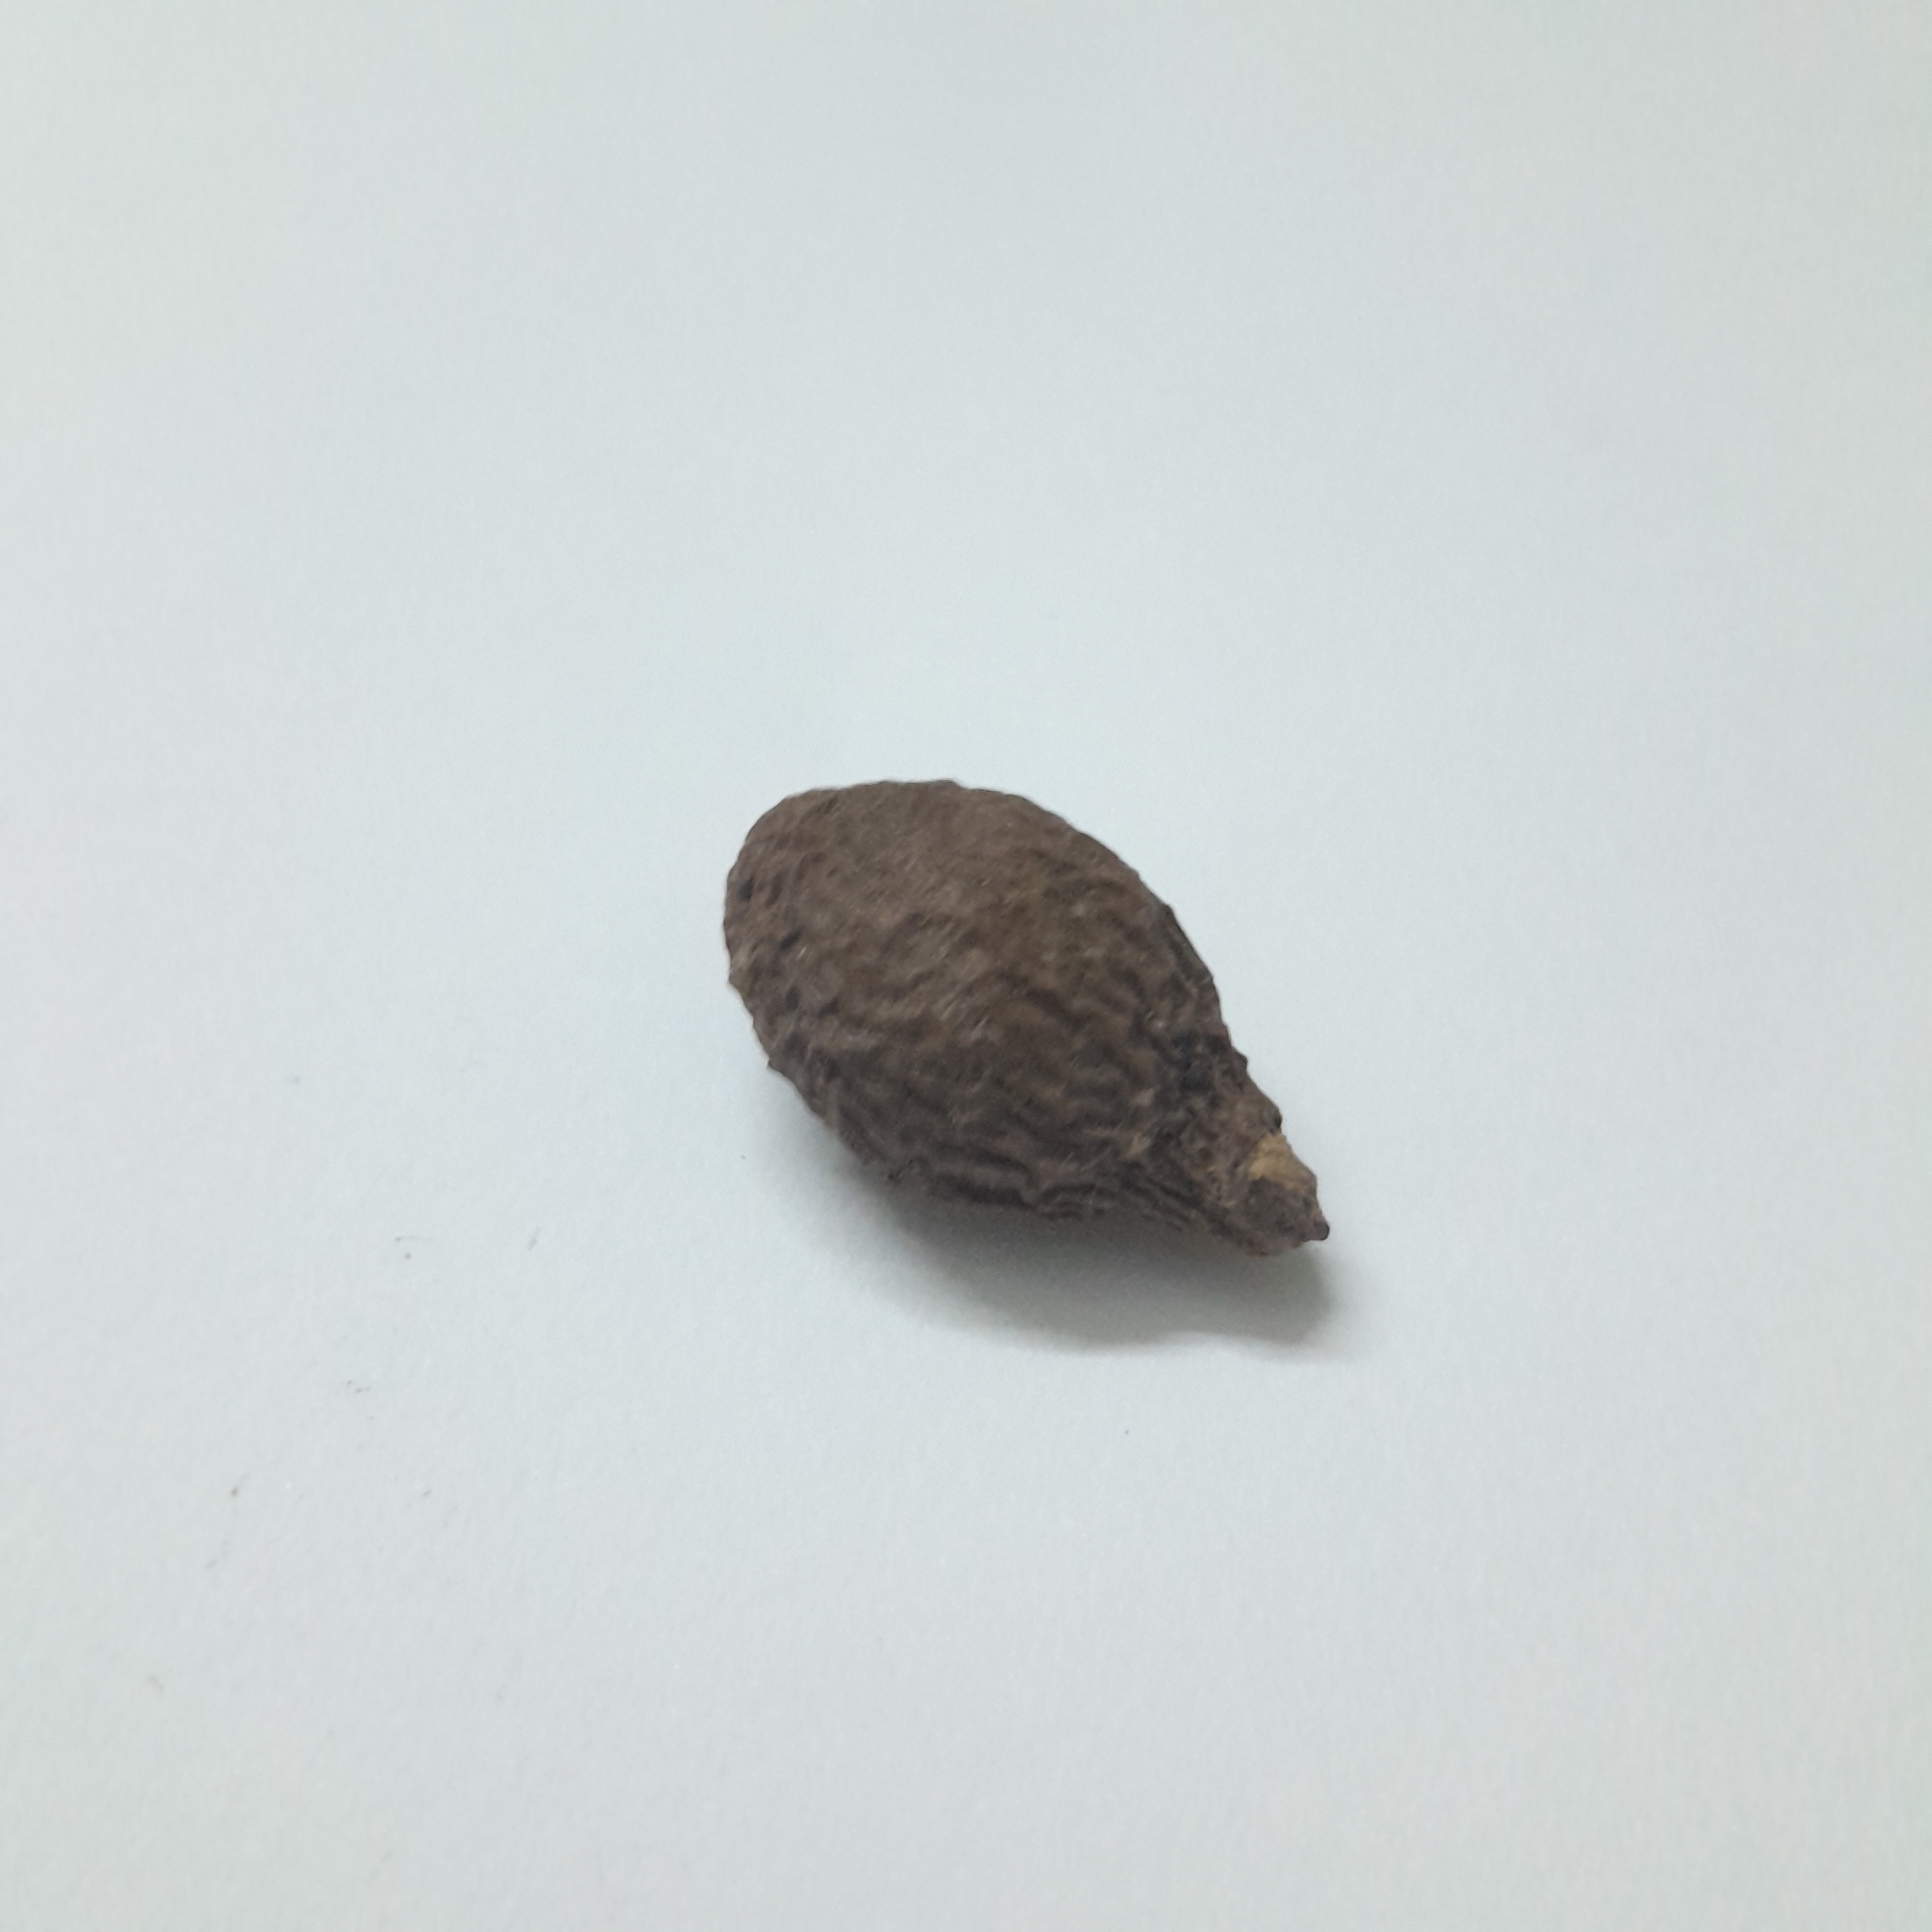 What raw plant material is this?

niranjanphal
